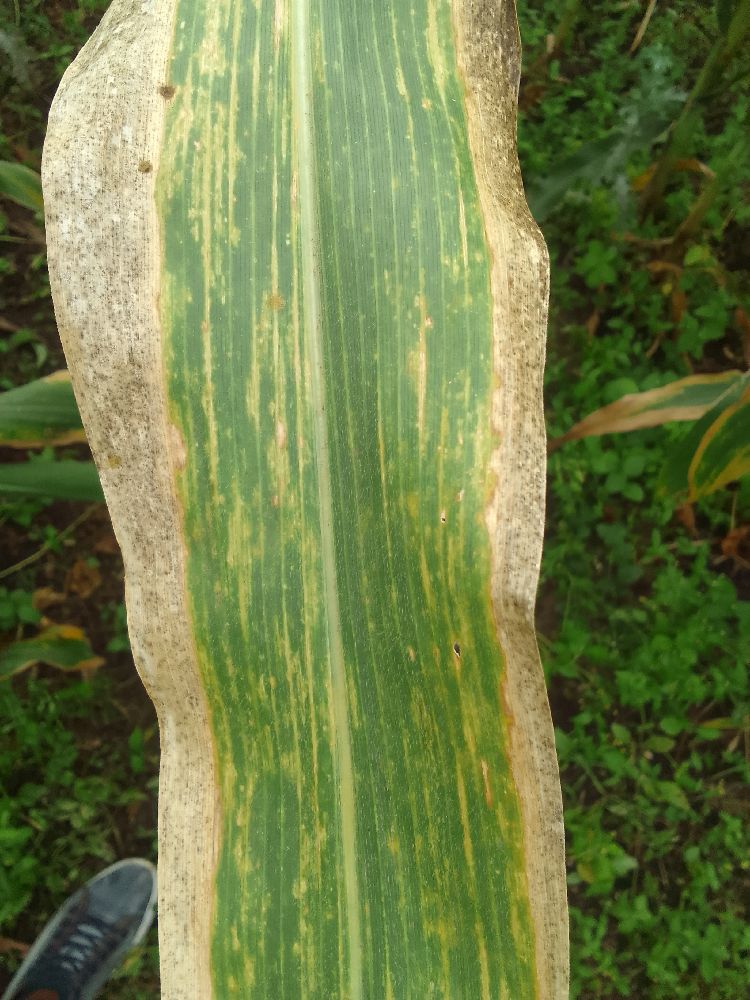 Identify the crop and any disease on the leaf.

maize, maize lethal necrosis
